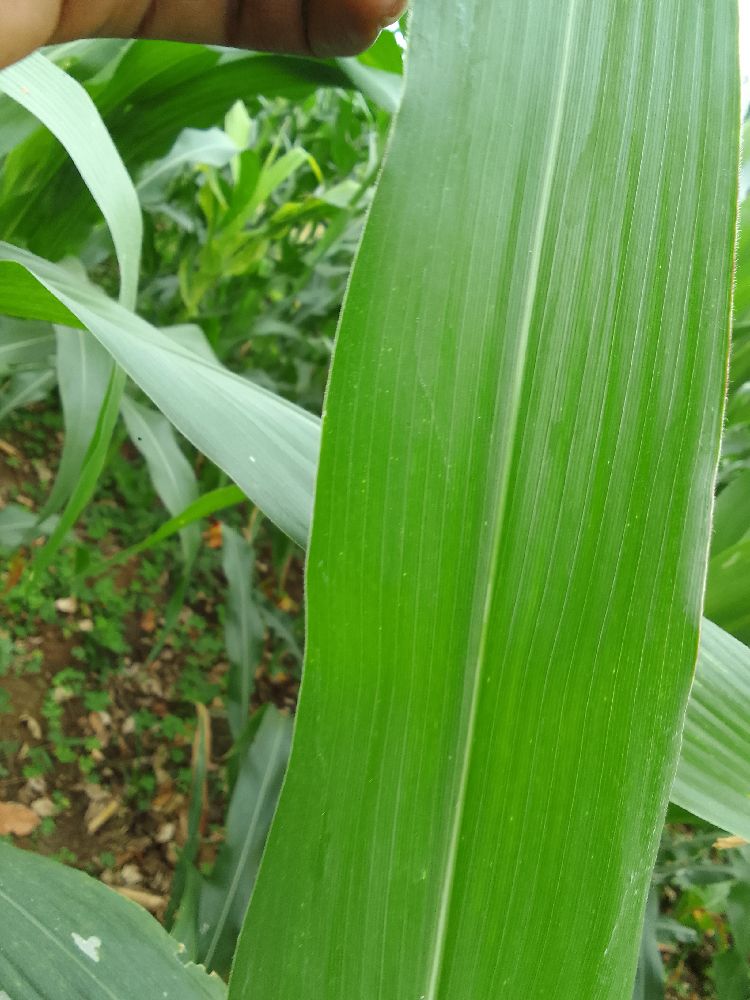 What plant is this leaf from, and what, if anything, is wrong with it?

maize, healthy
